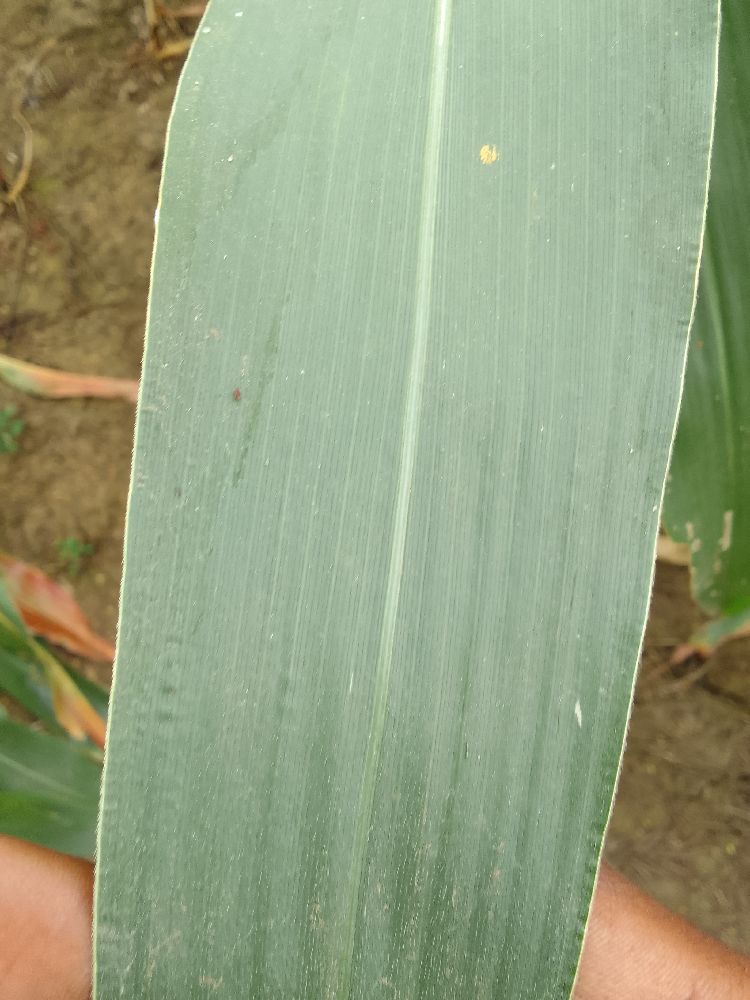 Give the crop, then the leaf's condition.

maize, healthy
